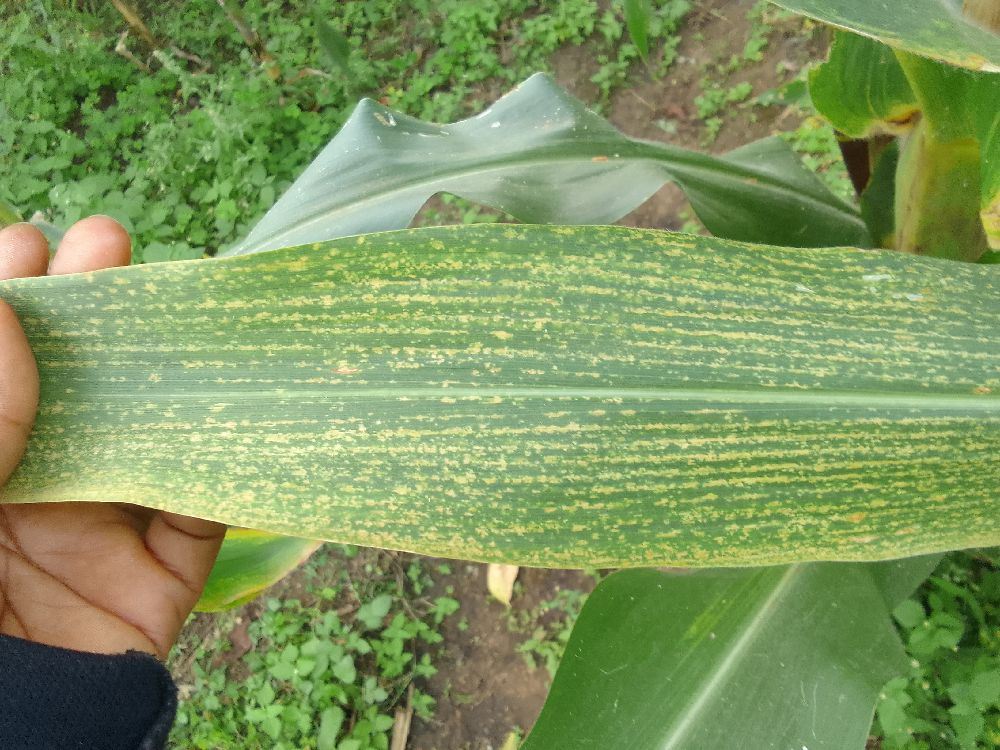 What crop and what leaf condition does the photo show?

maize, maize lethal necrosis
